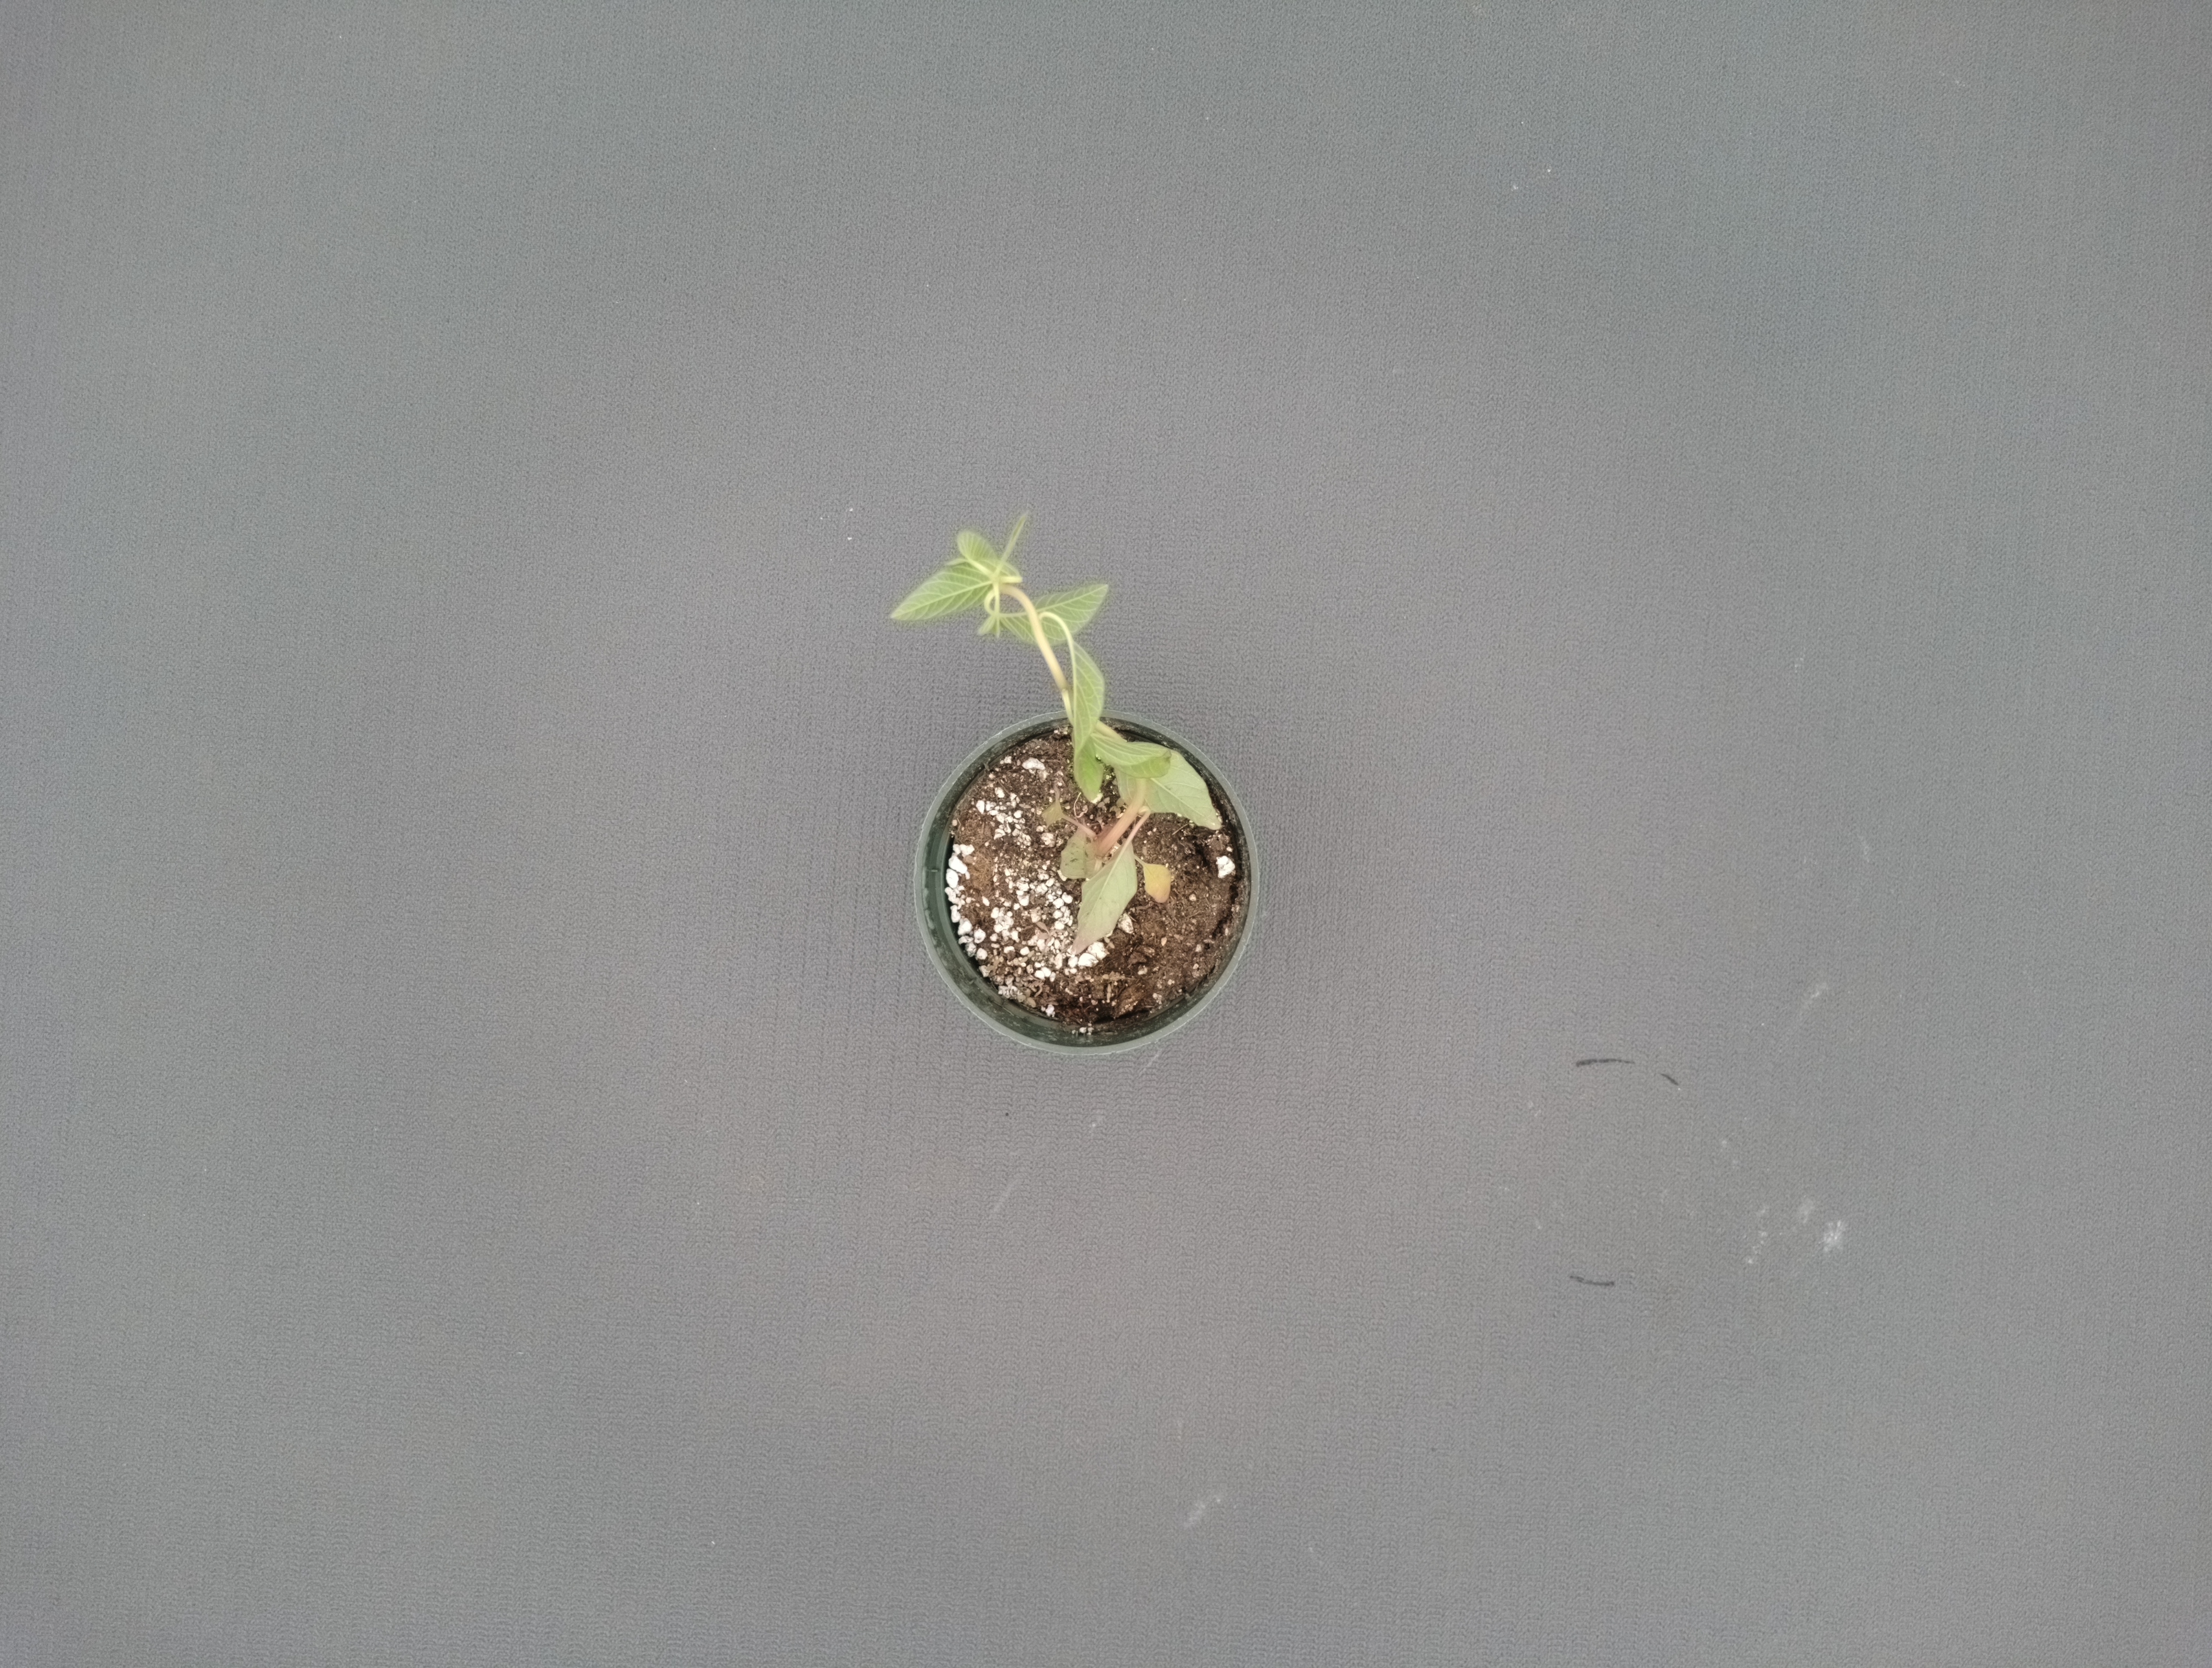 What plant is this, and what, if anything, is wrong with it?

waterhemp, epinasty
